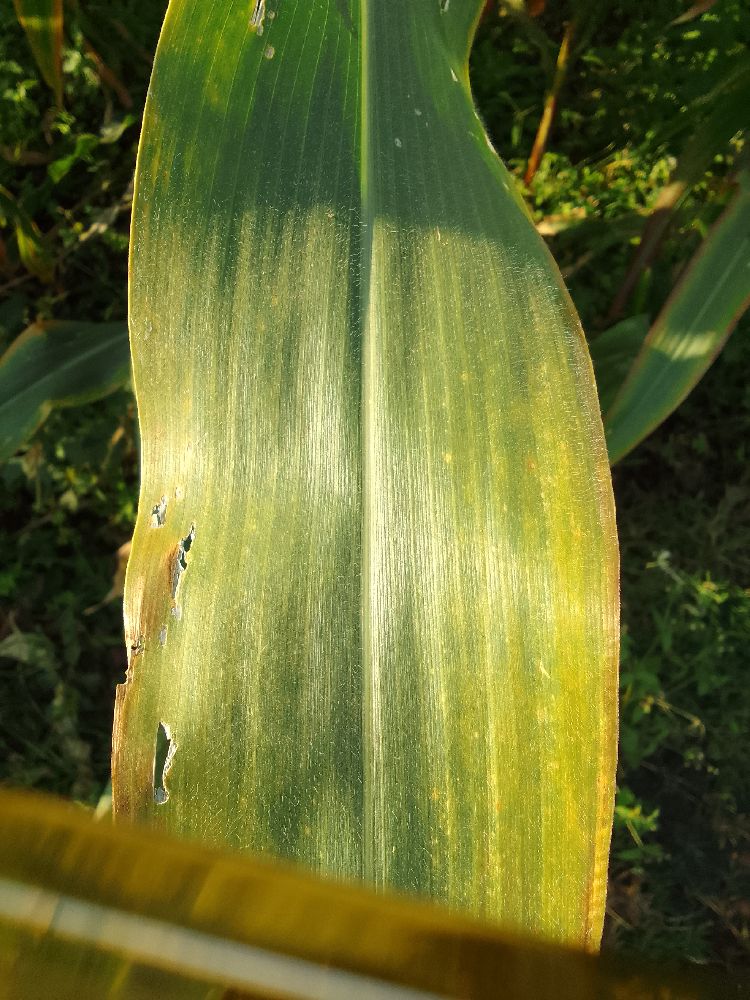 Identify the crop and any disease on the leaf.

maize, maize lethal necrosis
